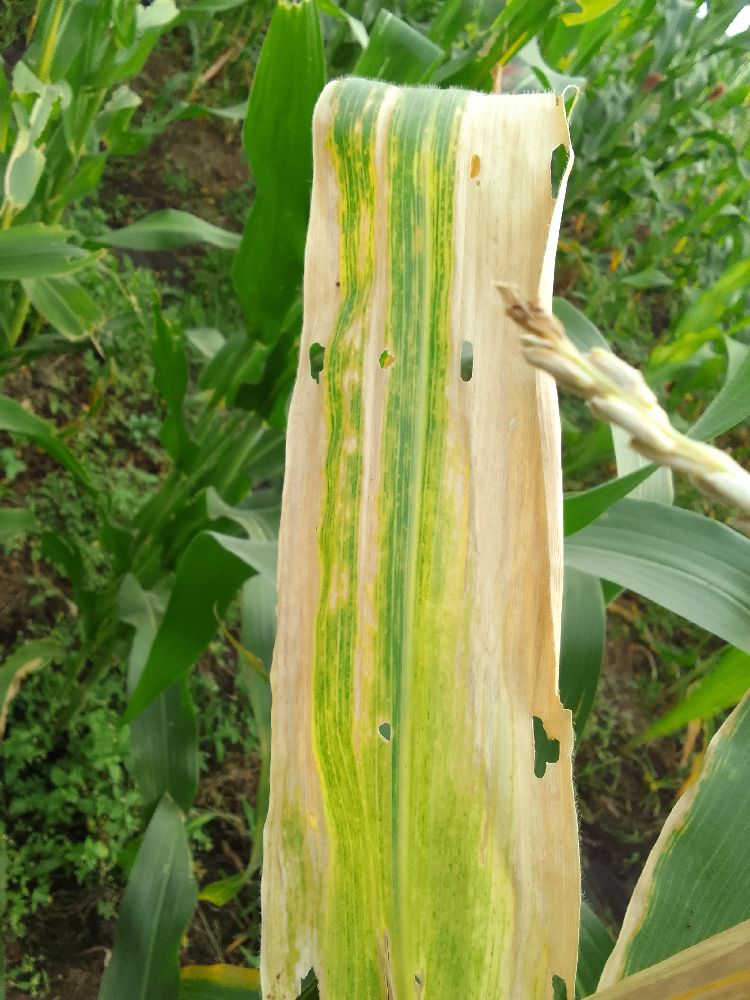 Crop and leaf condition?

maize, maize lethal necrosis
